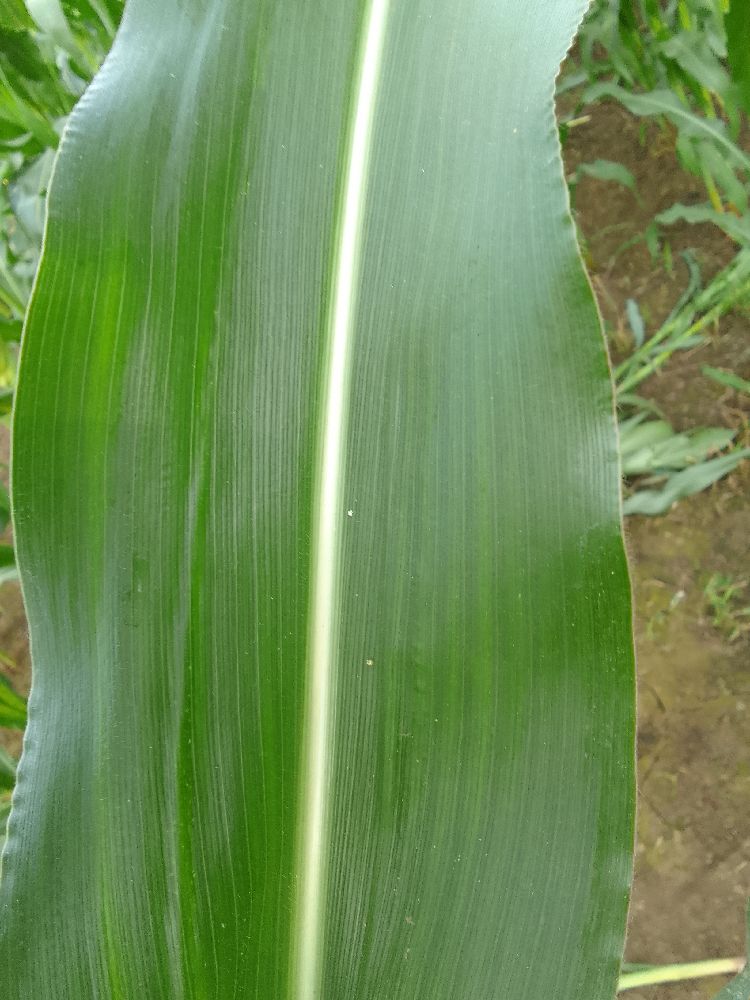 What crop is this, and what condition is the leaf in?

maize, healthy
